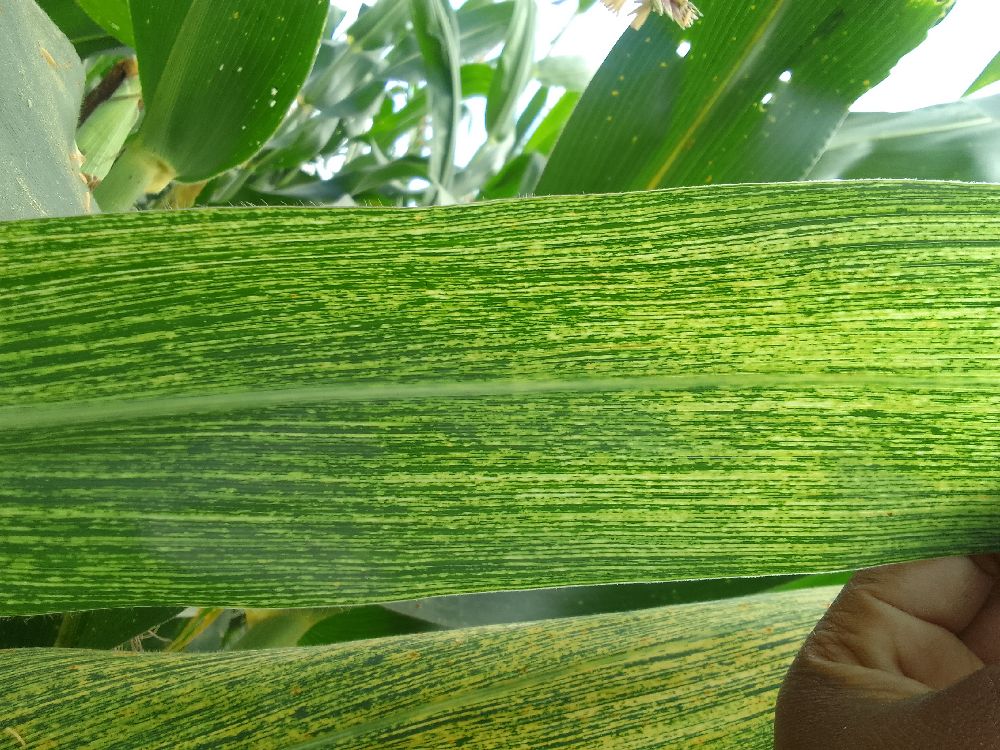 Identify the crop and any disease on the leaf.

maize, maize streak virus
